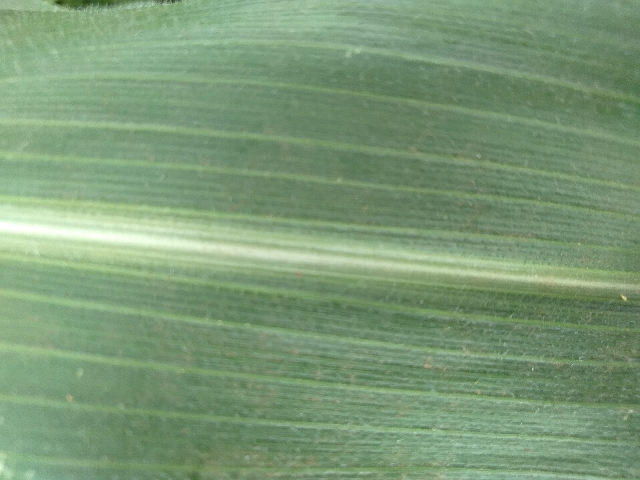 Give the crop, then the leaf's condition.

maize, healthy
